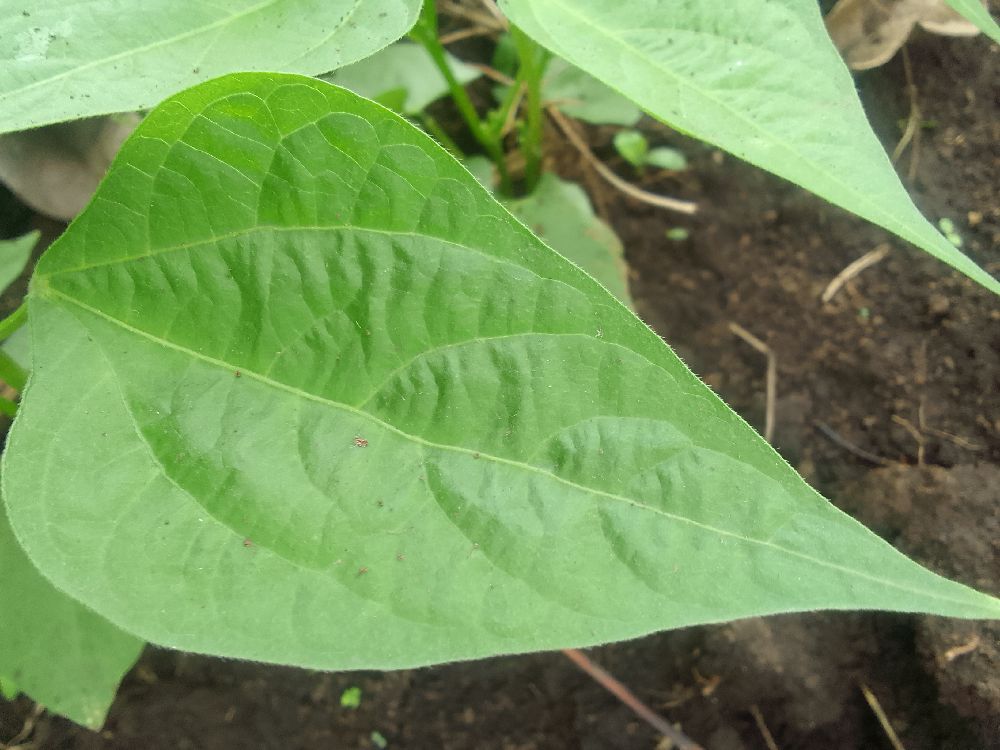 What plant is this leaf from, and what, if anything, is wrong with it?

common bean, healthy
